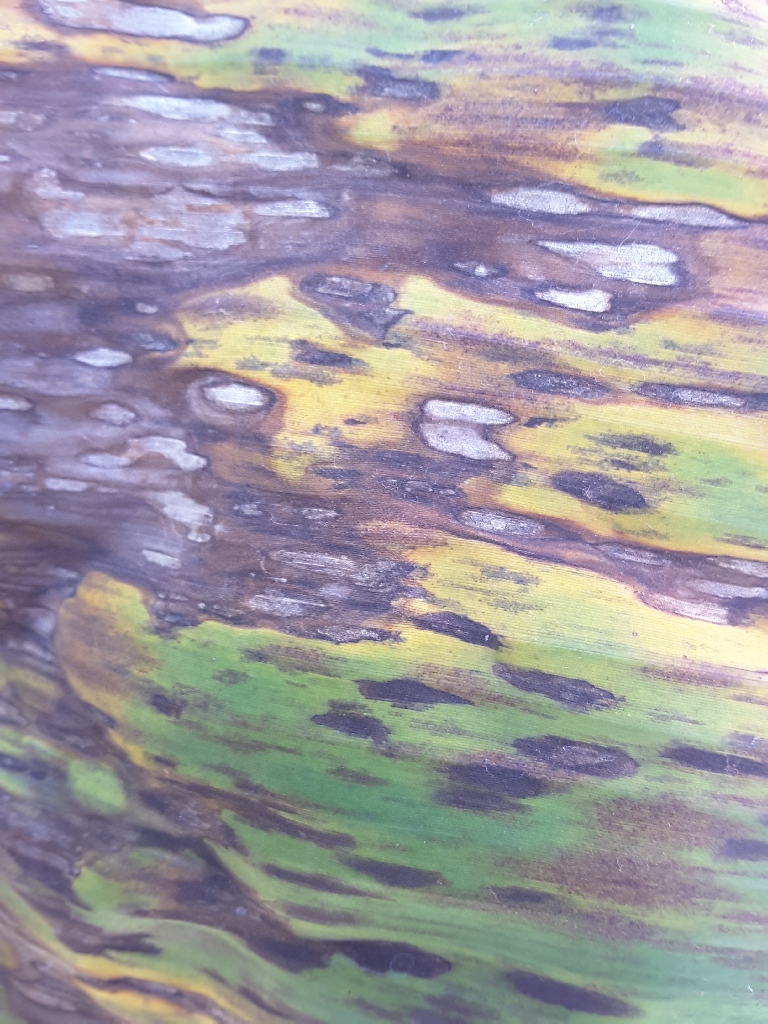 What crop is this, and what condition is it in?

banana, black sigatoka
